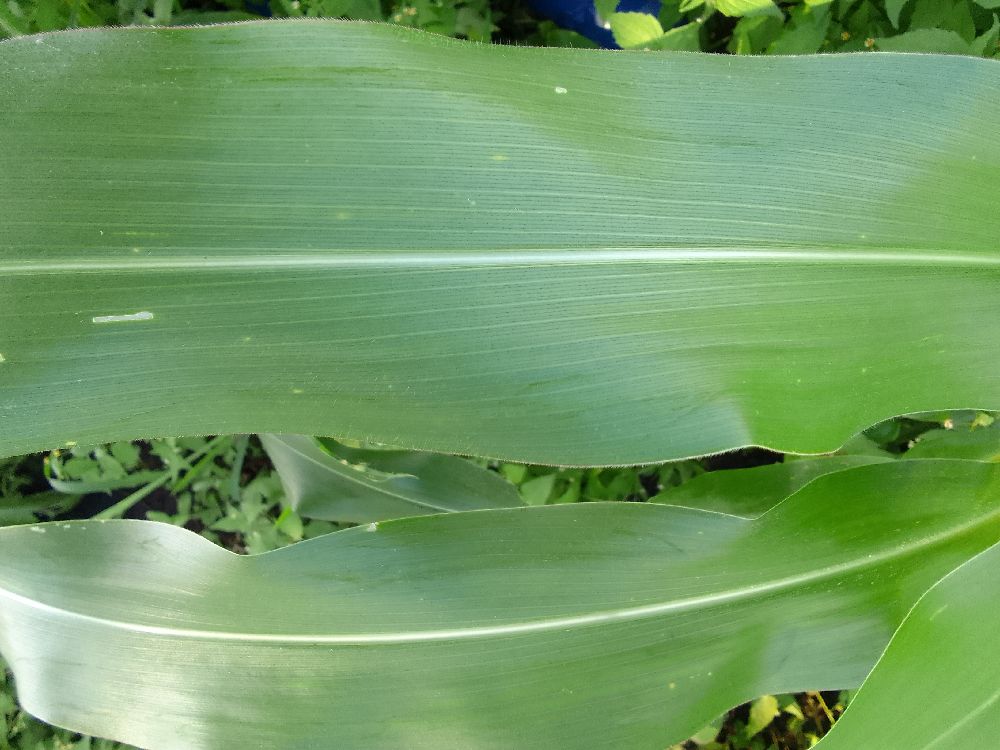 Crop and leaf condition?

maize, healthy
